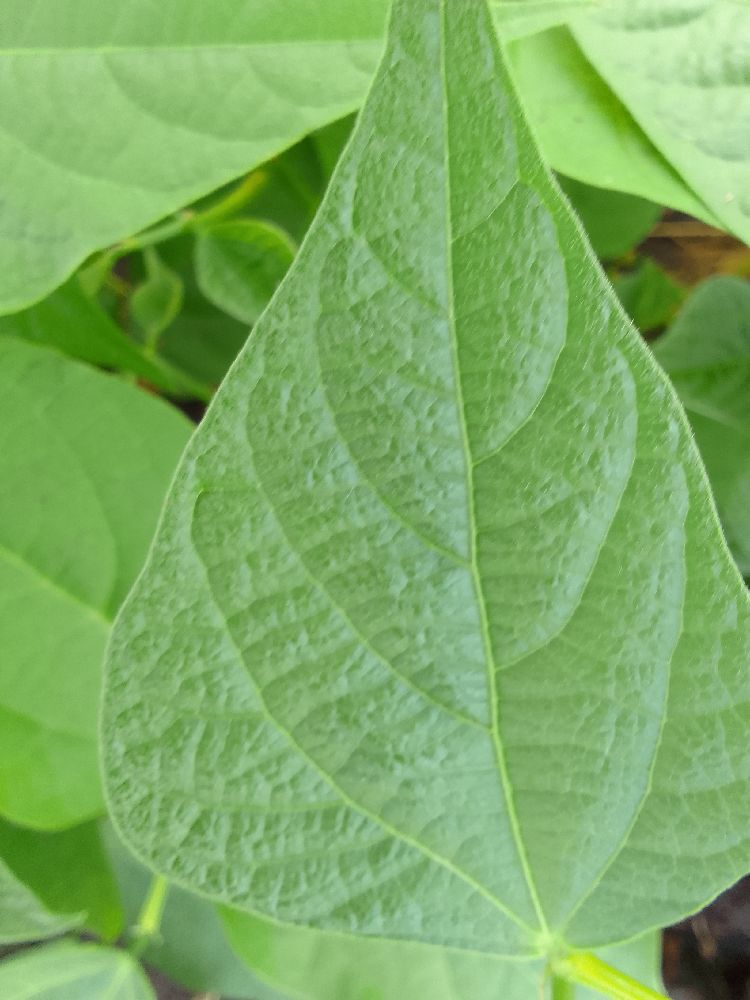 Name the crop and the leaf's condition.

common bean, healthy
